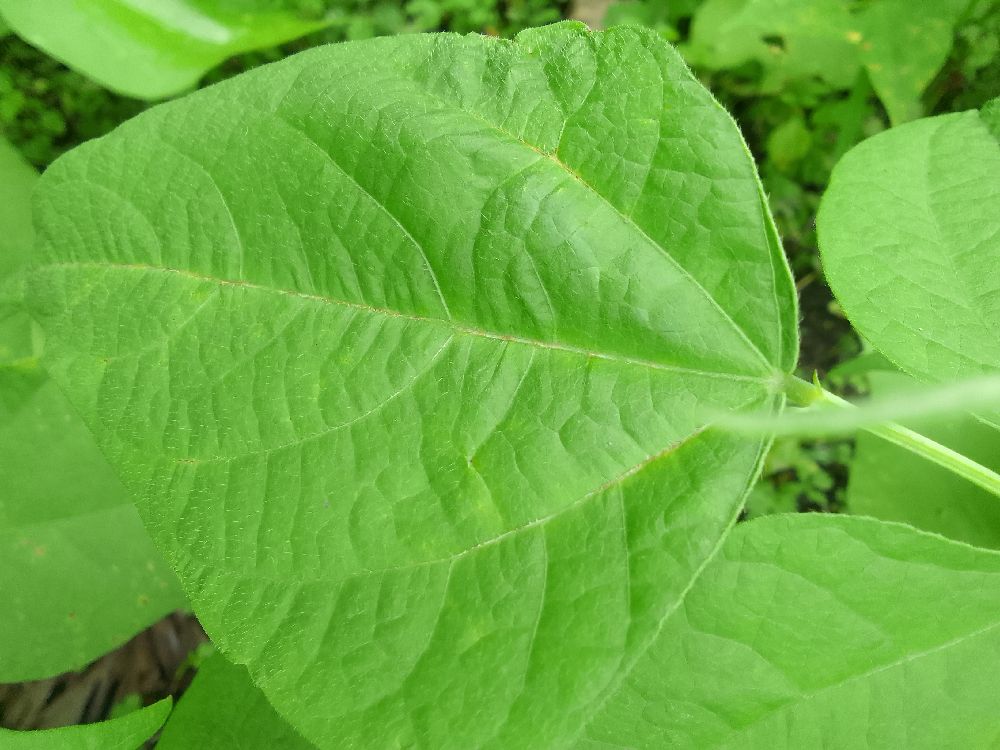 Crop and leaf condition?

common bean, healthy
